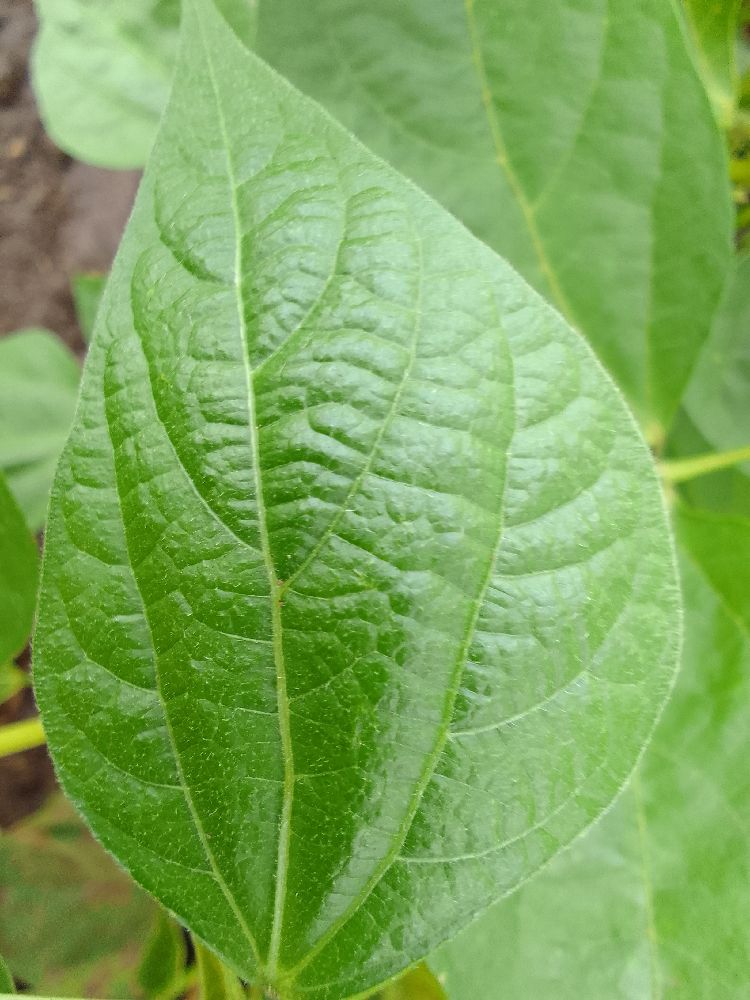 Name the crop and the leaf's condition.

common bean, healthy
